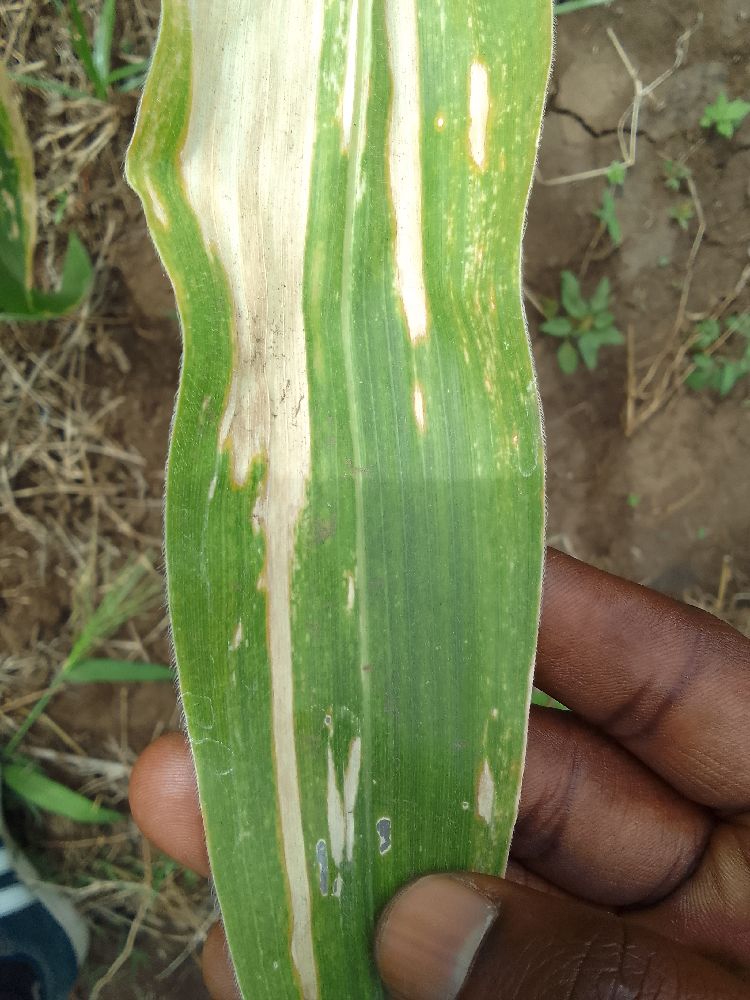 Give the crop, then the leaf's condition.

maize, maize lethal necrosis
